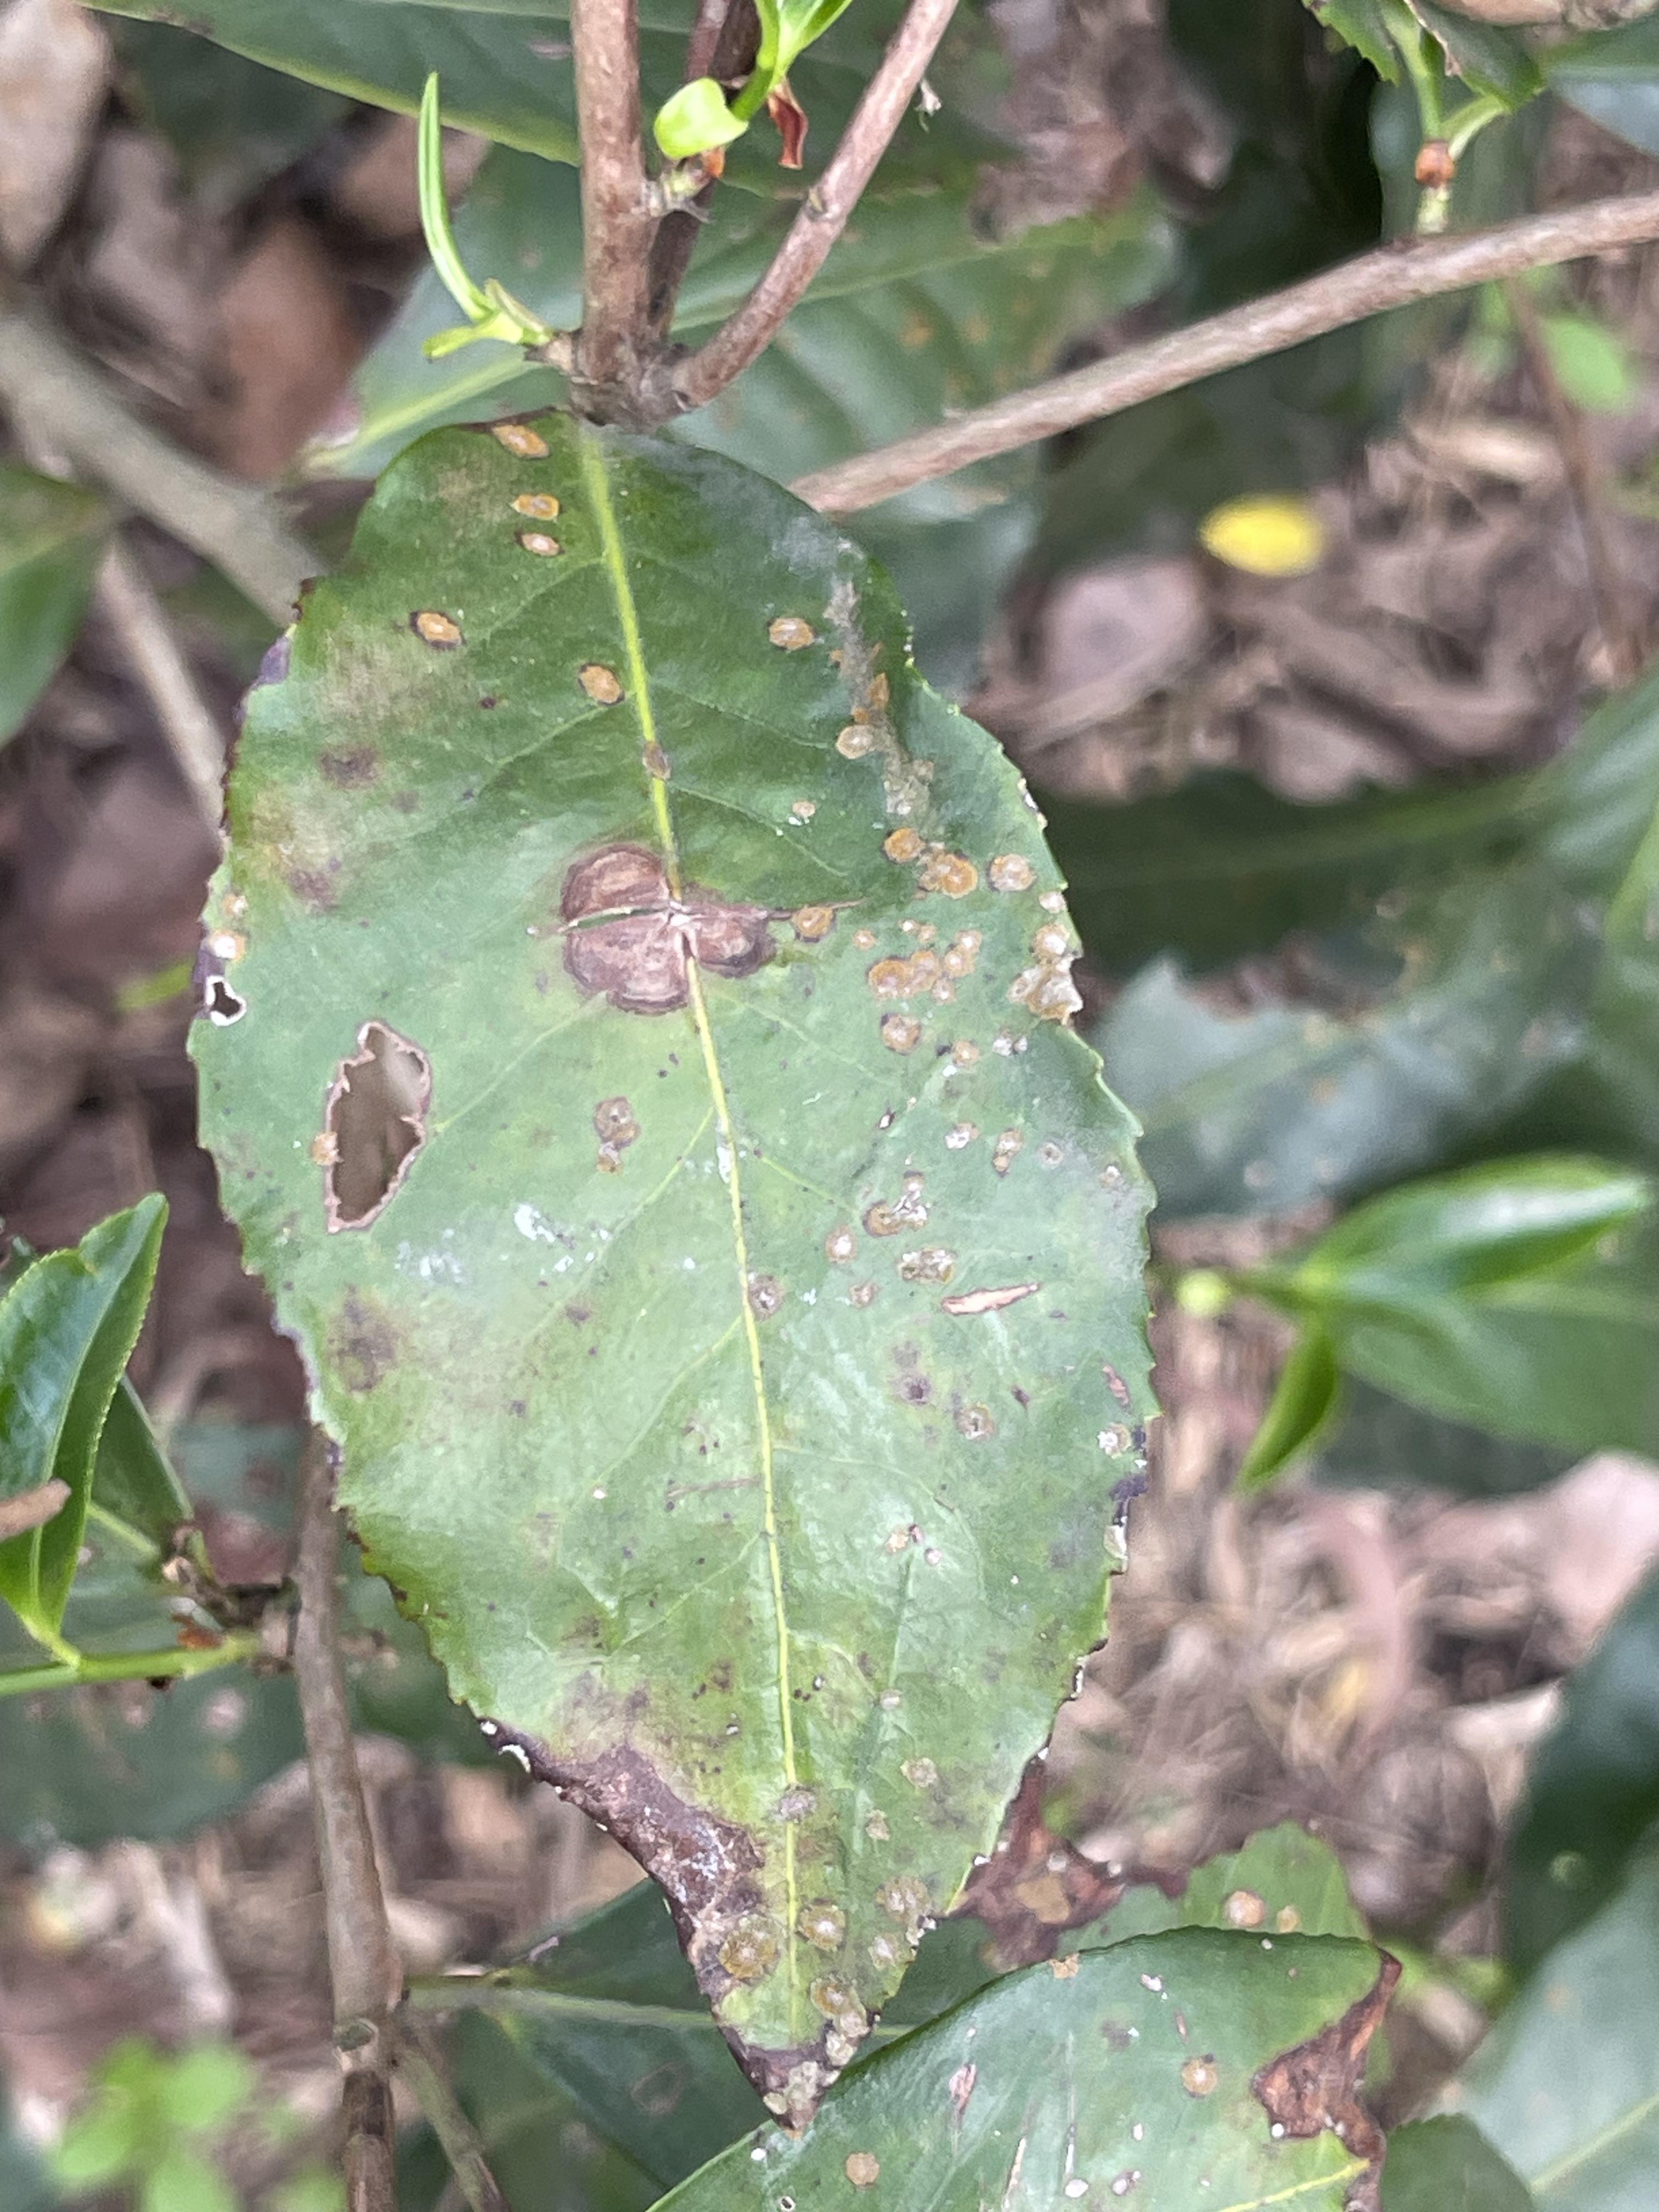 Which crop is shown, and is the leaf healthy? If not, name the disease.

tea, blight
